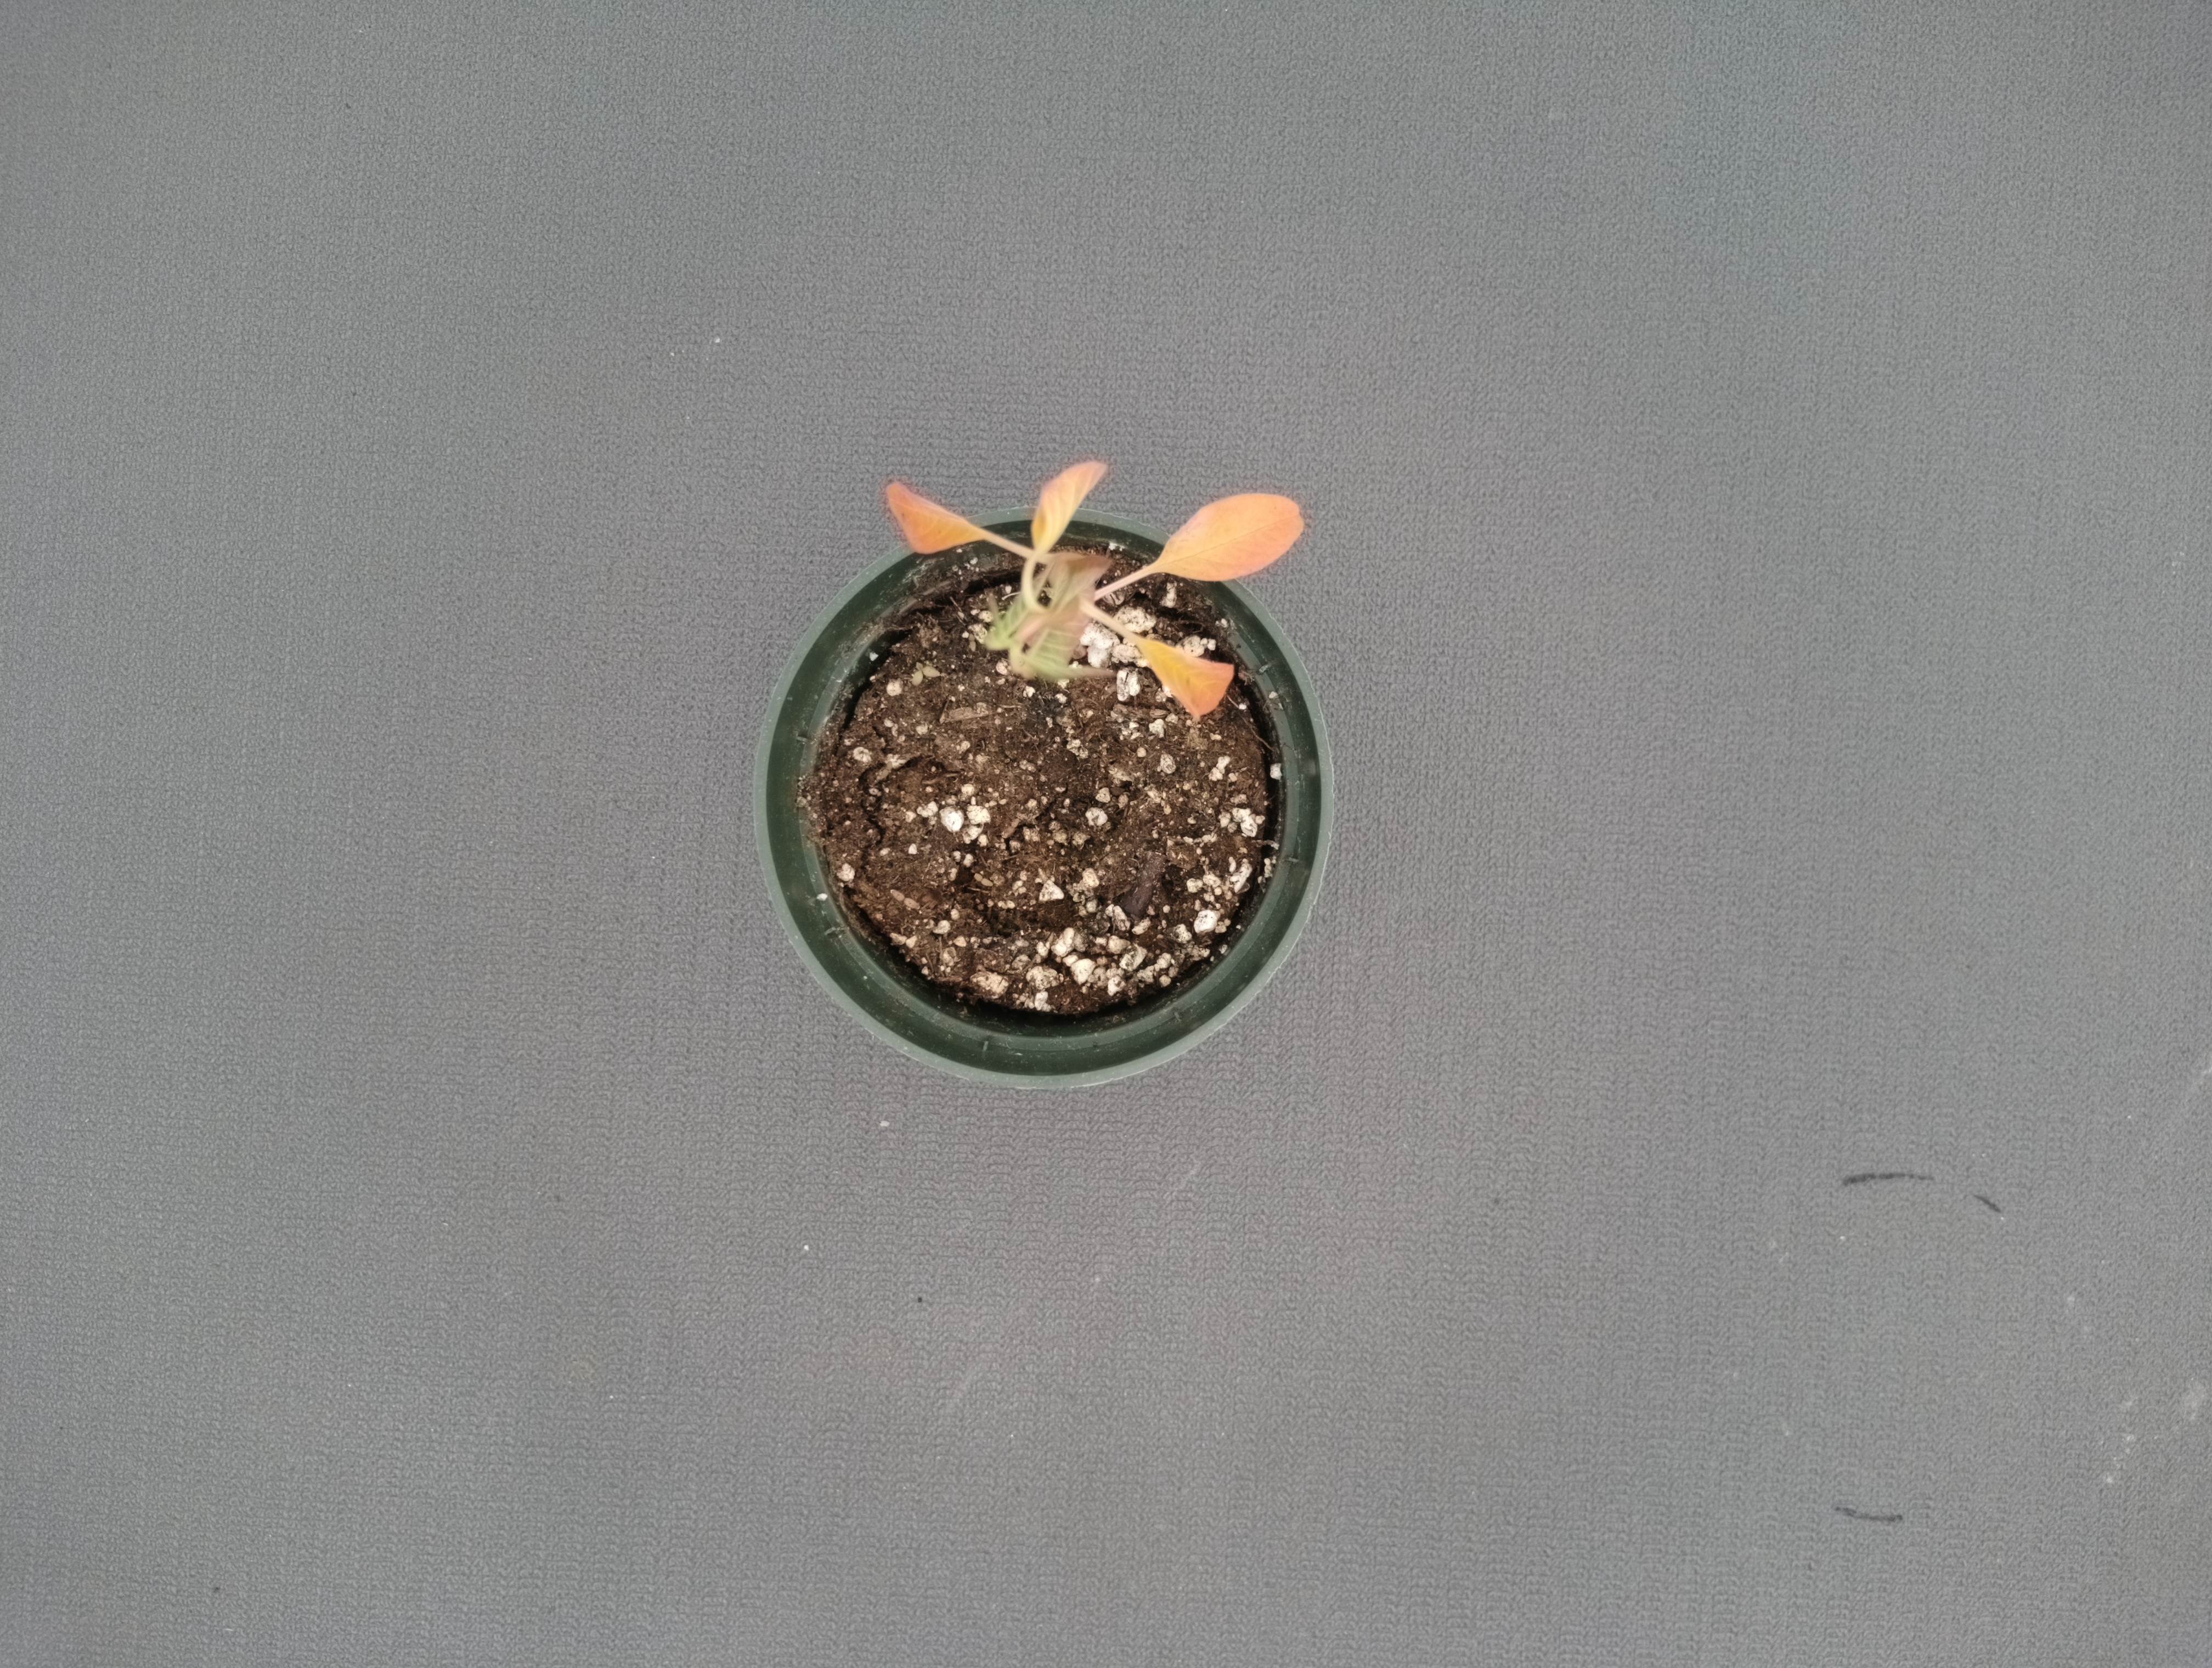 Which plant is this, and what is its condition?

waterhemp, epinasty
